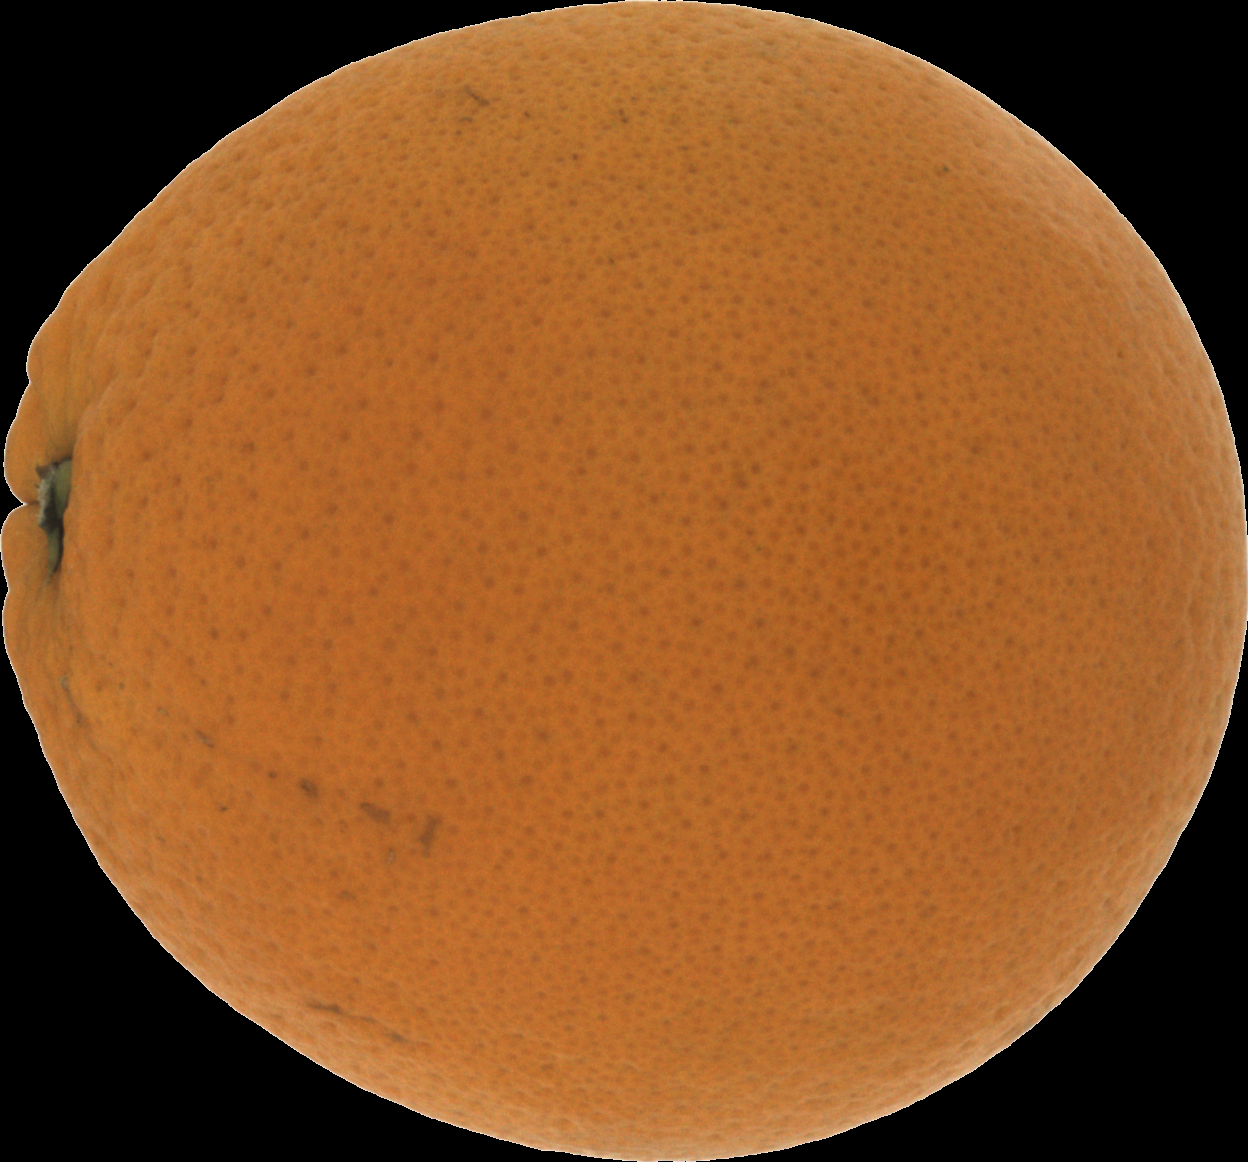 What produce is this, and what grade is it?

orange, good
